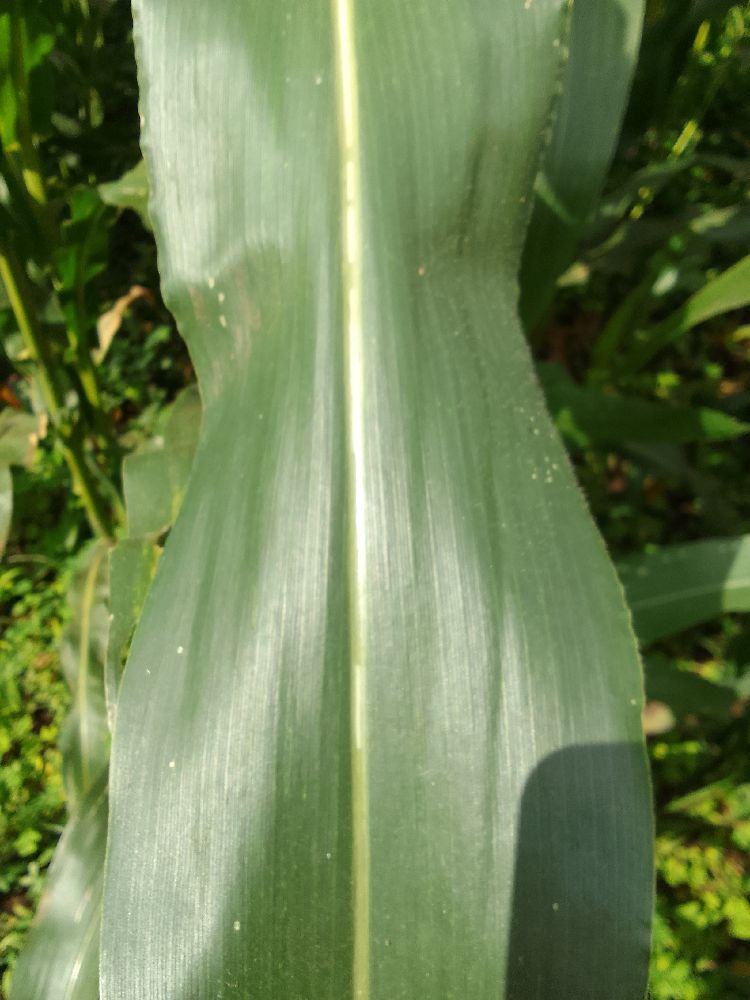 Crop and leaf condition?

maize, healthy
